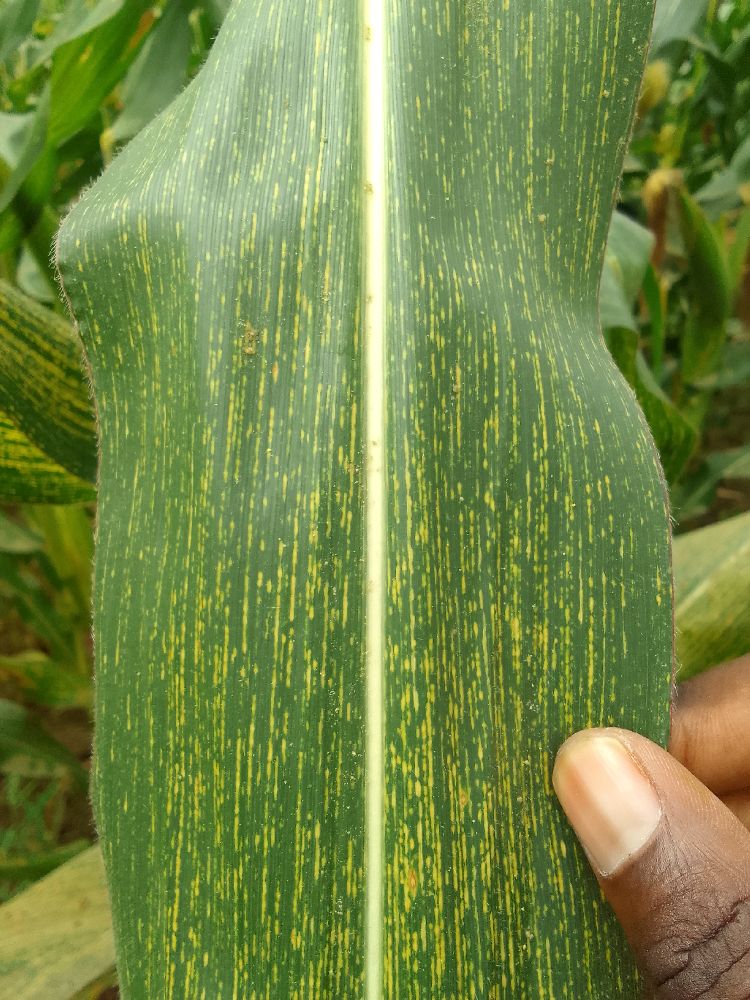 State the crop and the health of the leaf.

maize, maize streak virus
